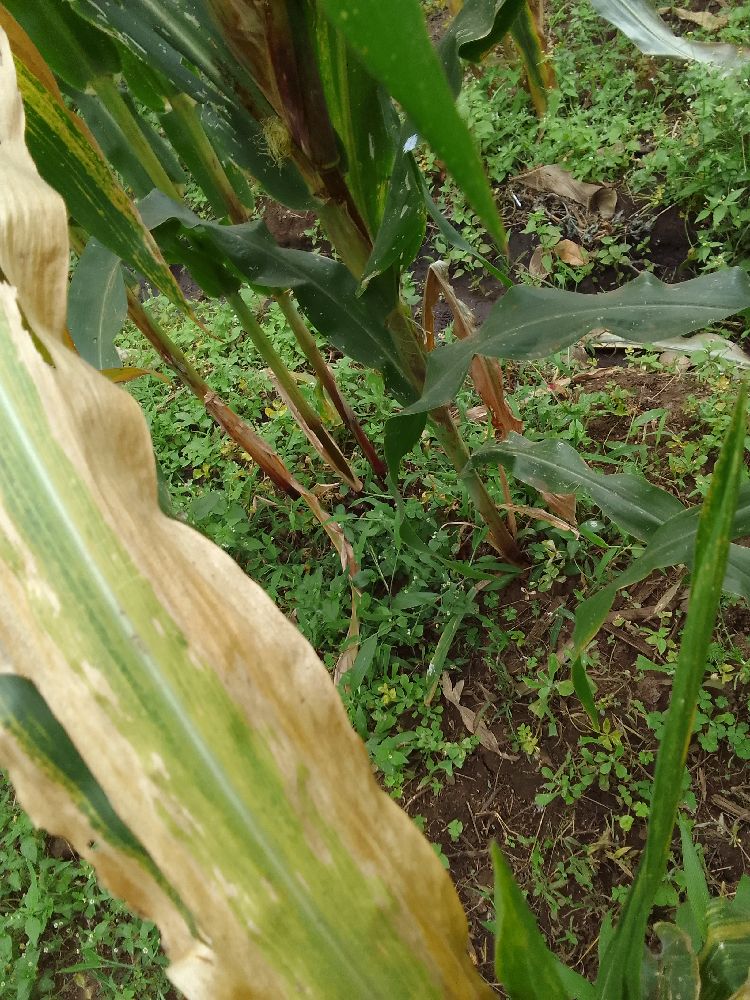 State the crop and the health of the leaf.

maize, maize lethal necrosis
